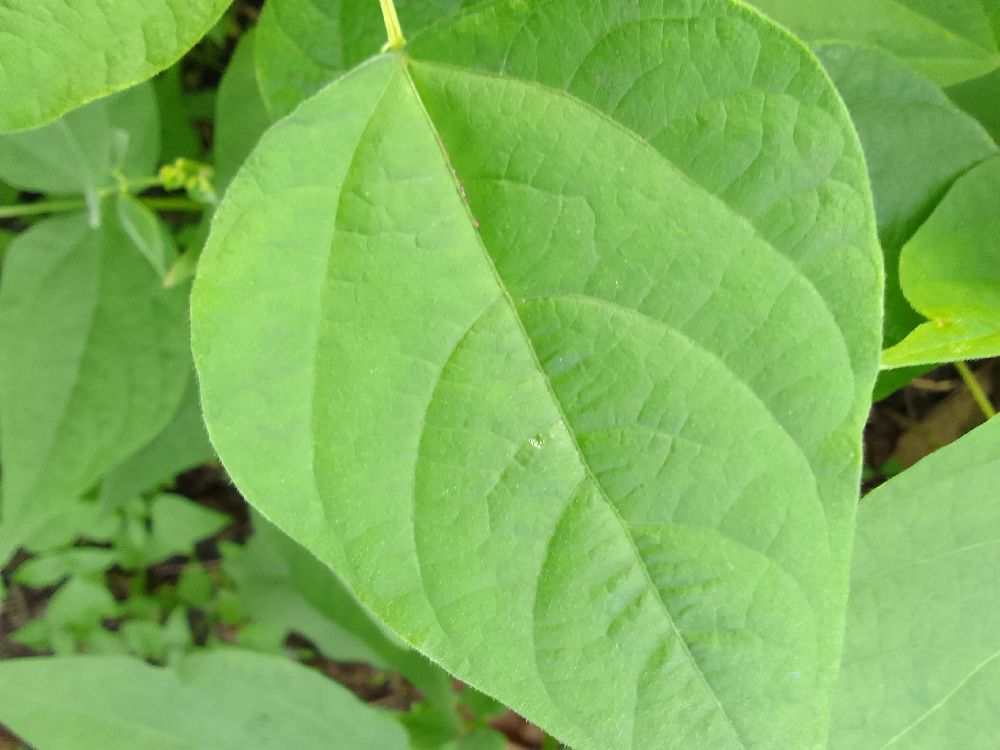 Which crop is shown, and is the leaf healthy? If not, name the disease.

common bean, healthy
